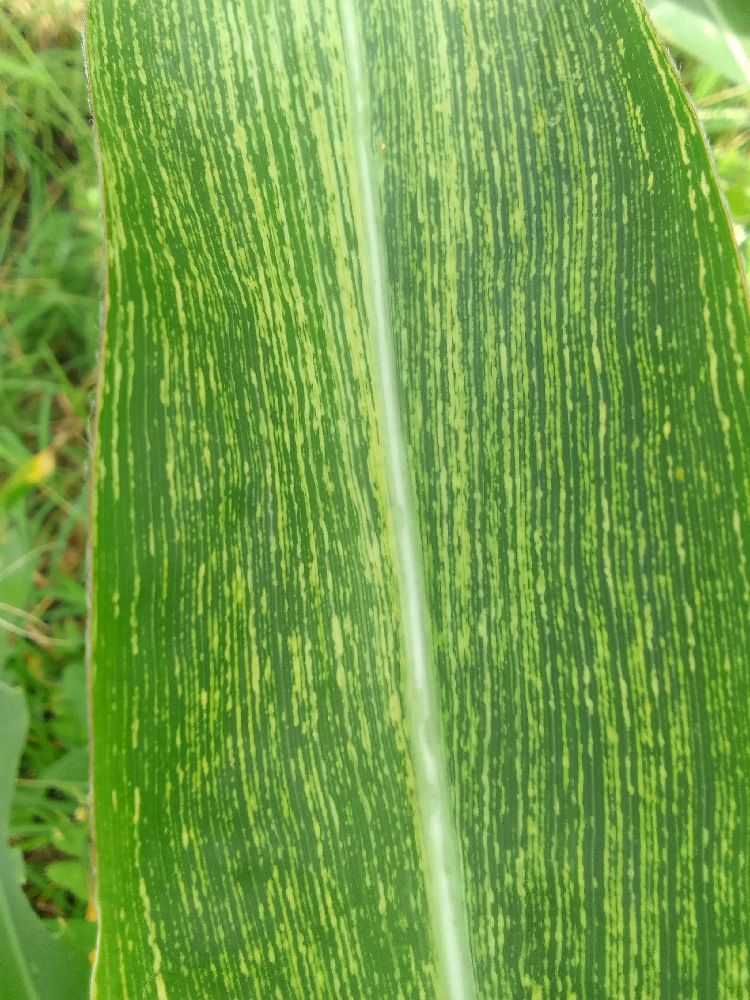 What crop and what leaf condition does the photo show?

maize, maize streak virus
